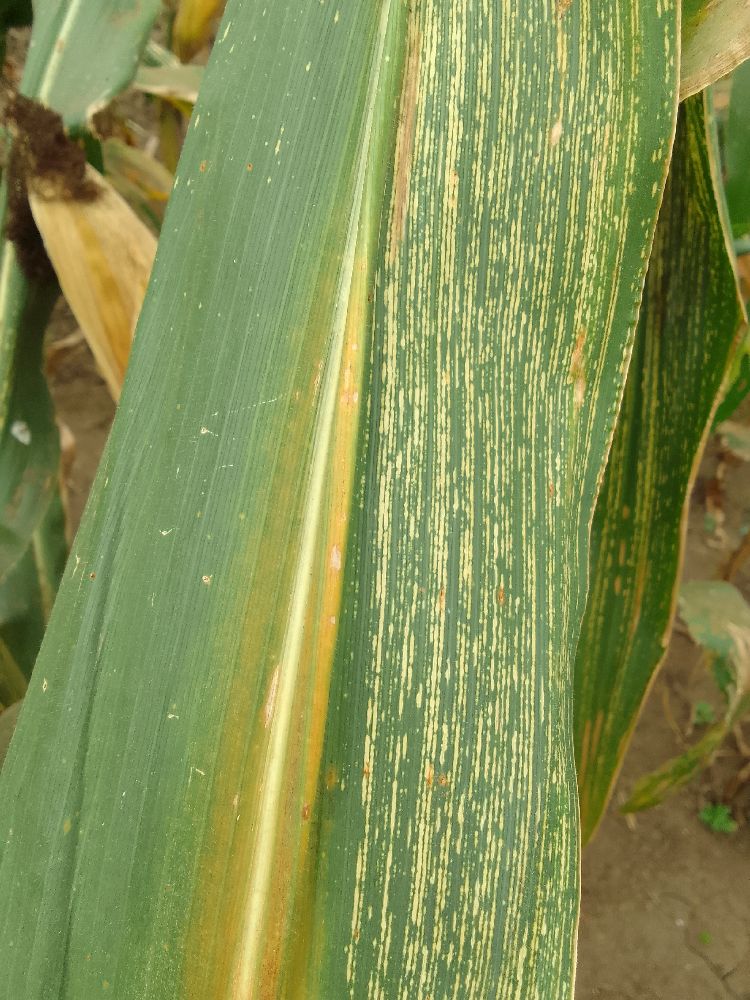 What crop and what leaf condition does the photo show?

maize, maize streak virus
